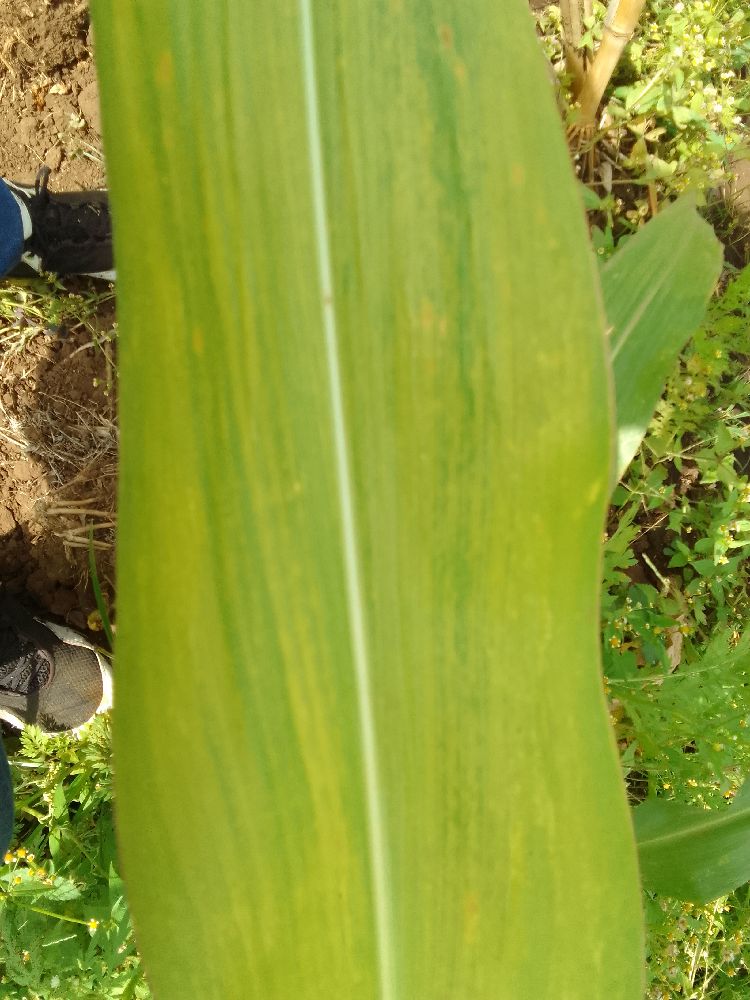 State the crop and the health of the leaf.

maize, maize lethal necrosis
